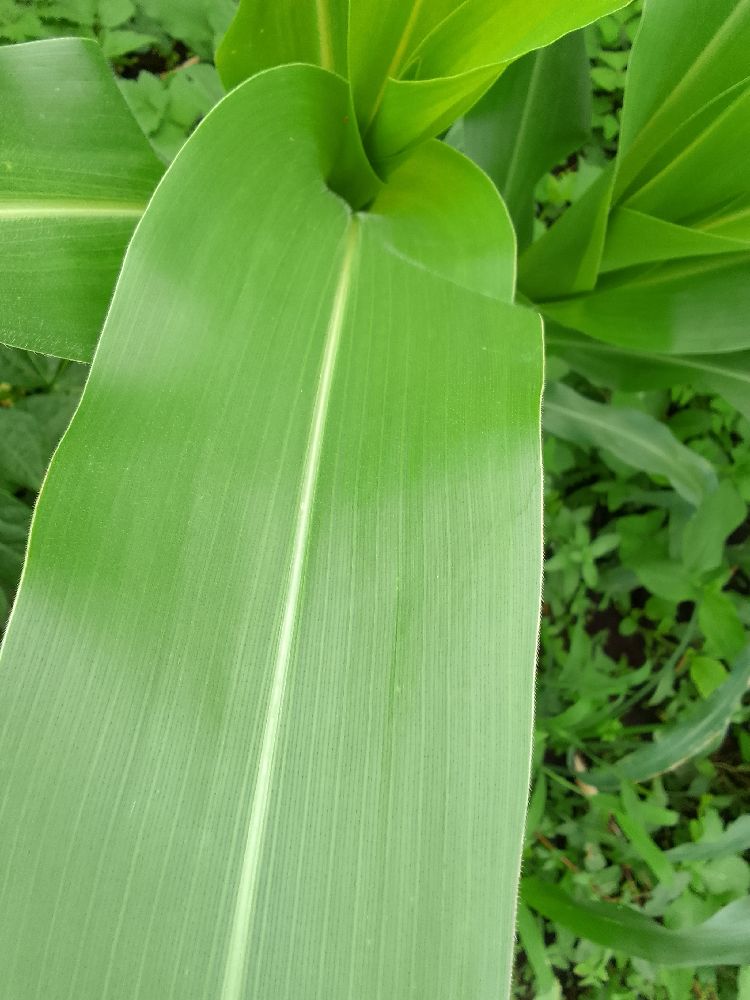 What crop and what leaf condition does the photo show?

maize, healthy
